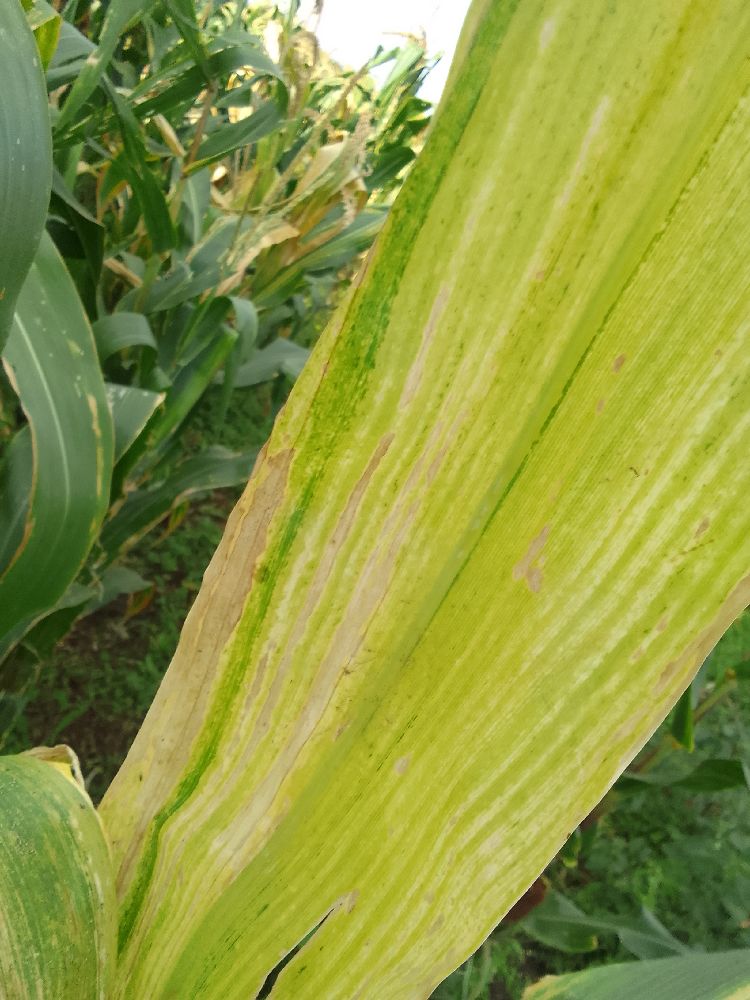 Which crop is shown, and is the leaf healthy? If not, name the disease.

maize, maize lethal necrosis
